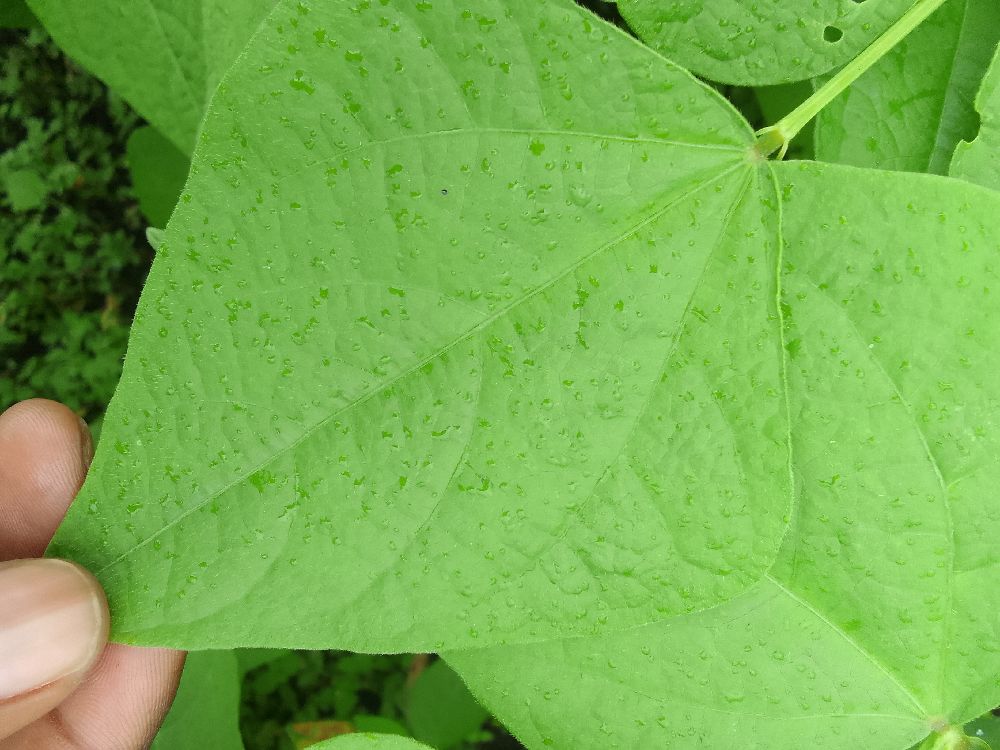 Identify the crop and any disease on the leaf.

common bean, healthy
